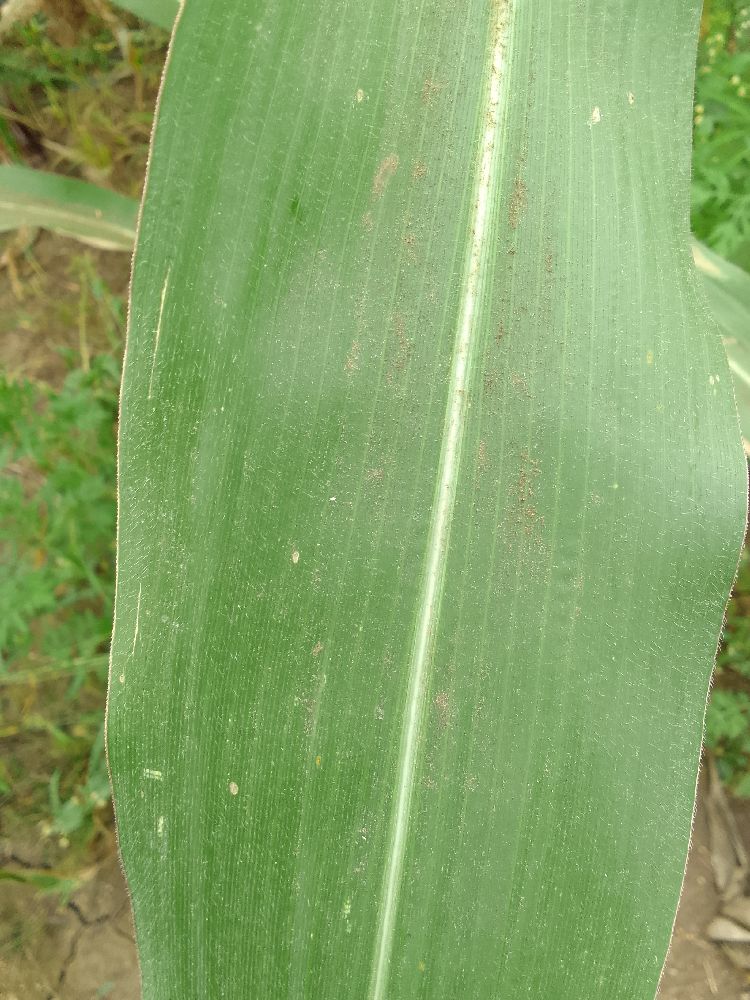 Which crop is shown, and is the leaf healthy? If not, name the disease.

maize, healthy
